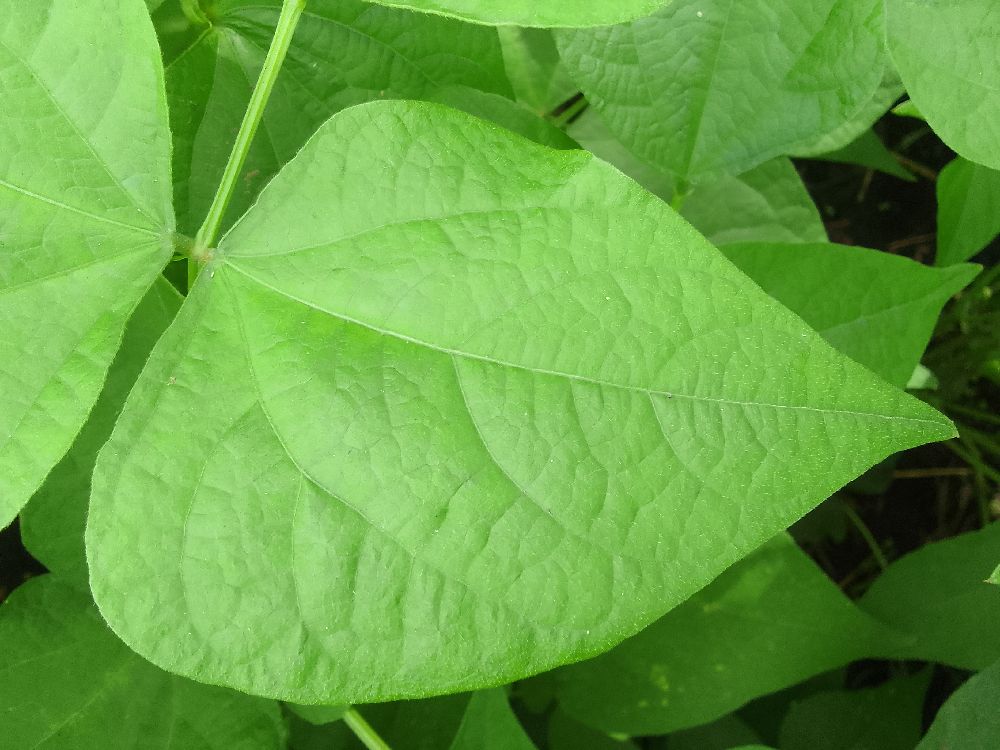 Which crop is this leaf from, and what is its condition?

common bean, healthy
